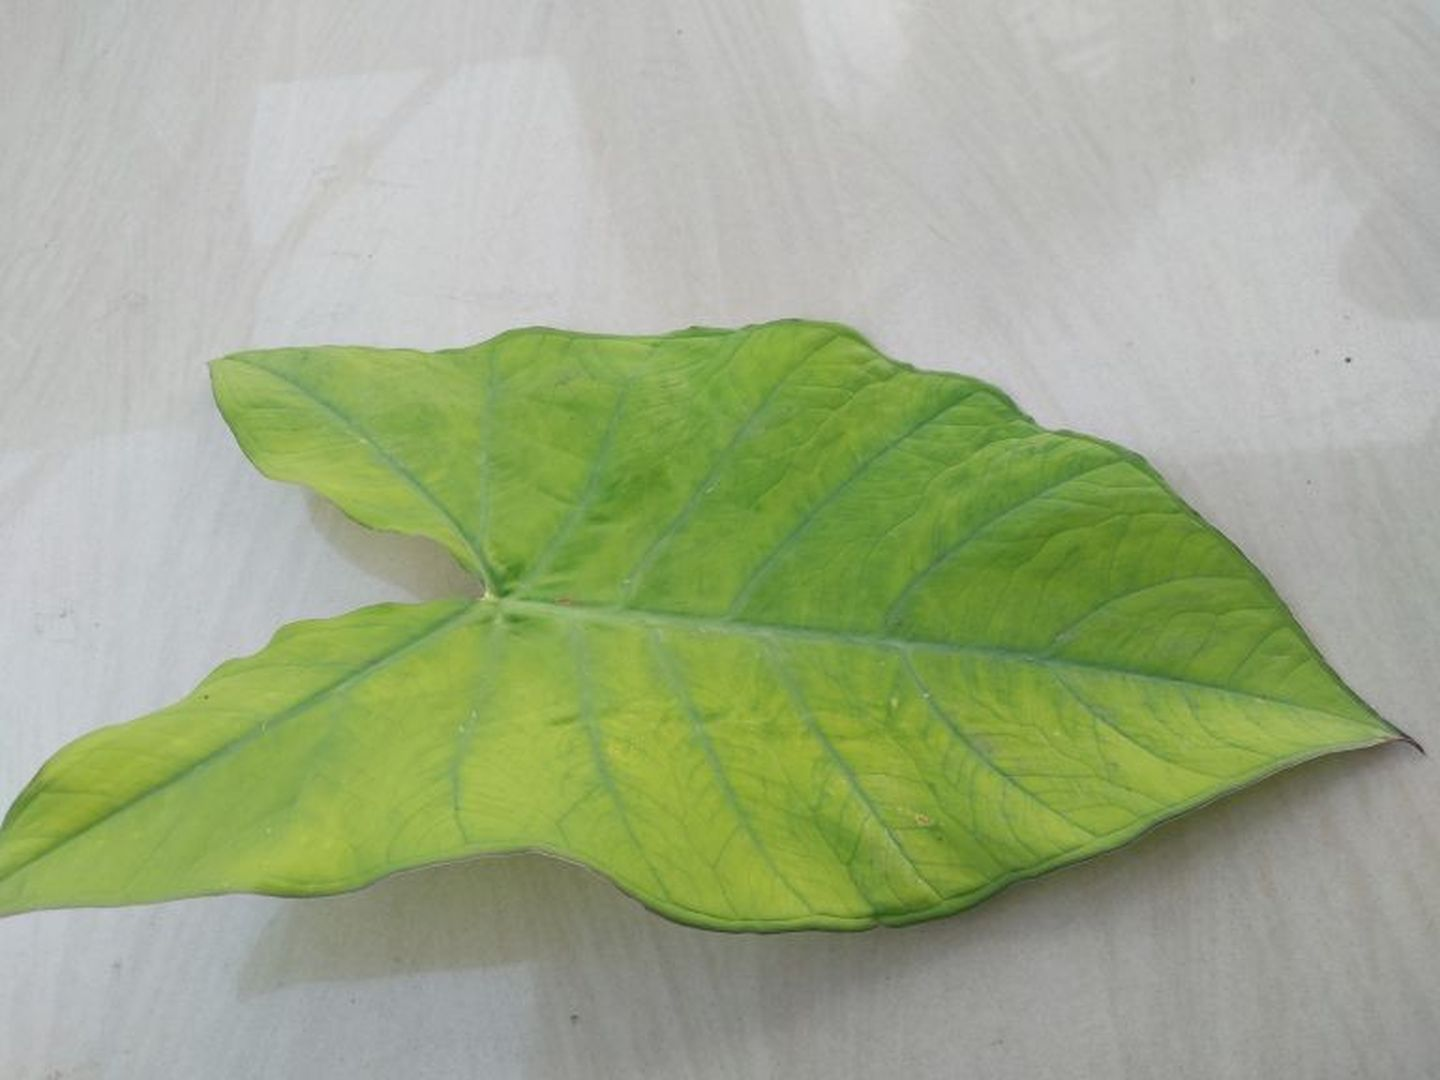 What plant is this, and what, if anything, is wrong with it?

taro, mosaic
